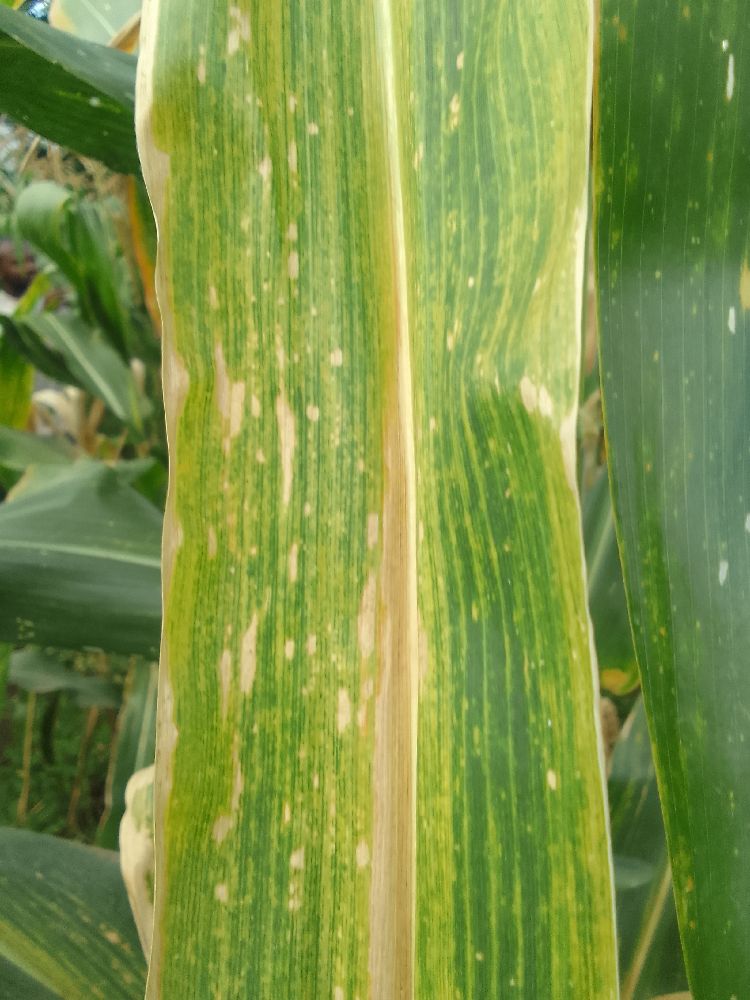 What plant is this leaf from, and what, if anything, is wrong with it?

maize, maize lethal necrosis
